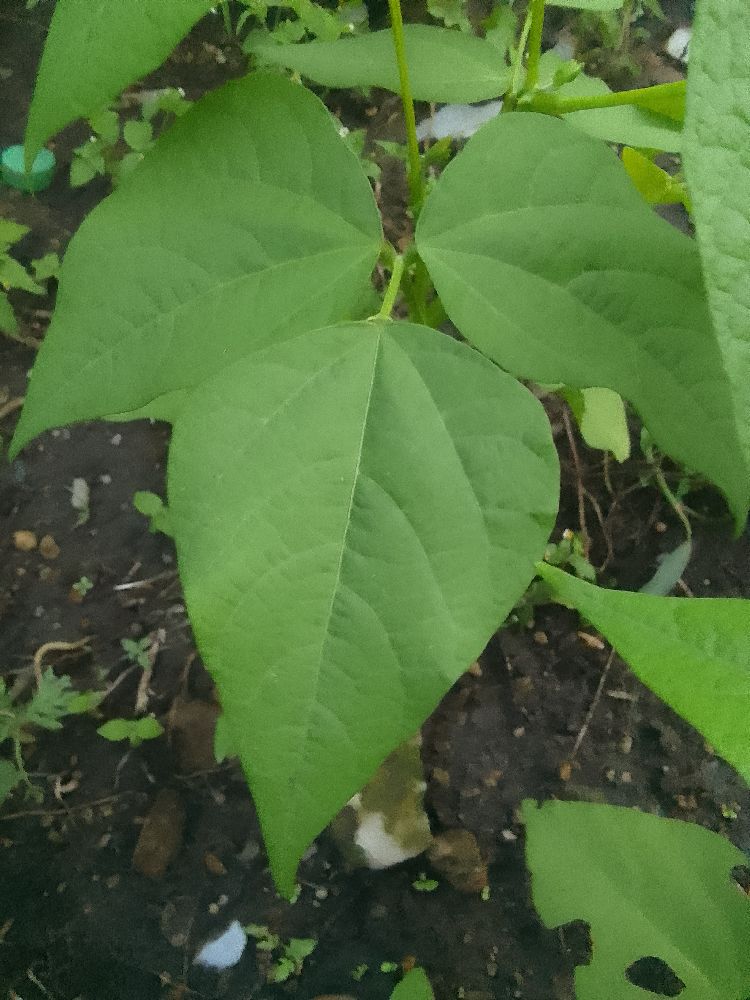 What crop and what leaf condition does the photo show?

common bean, healthy
